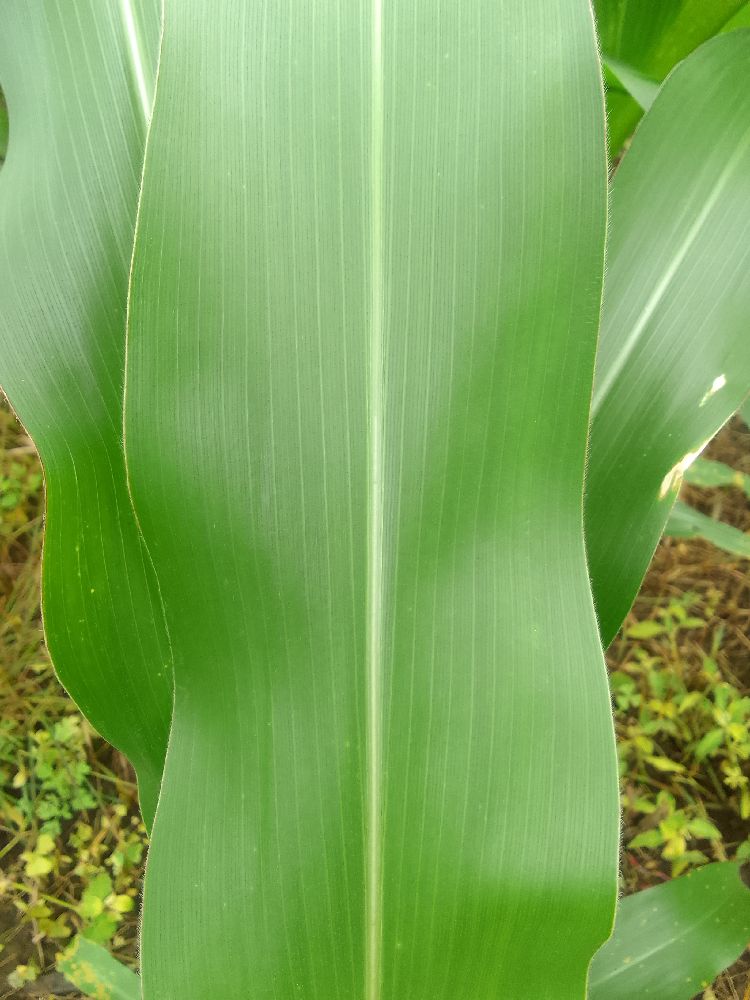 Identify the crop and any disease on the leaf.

maize, healthy
